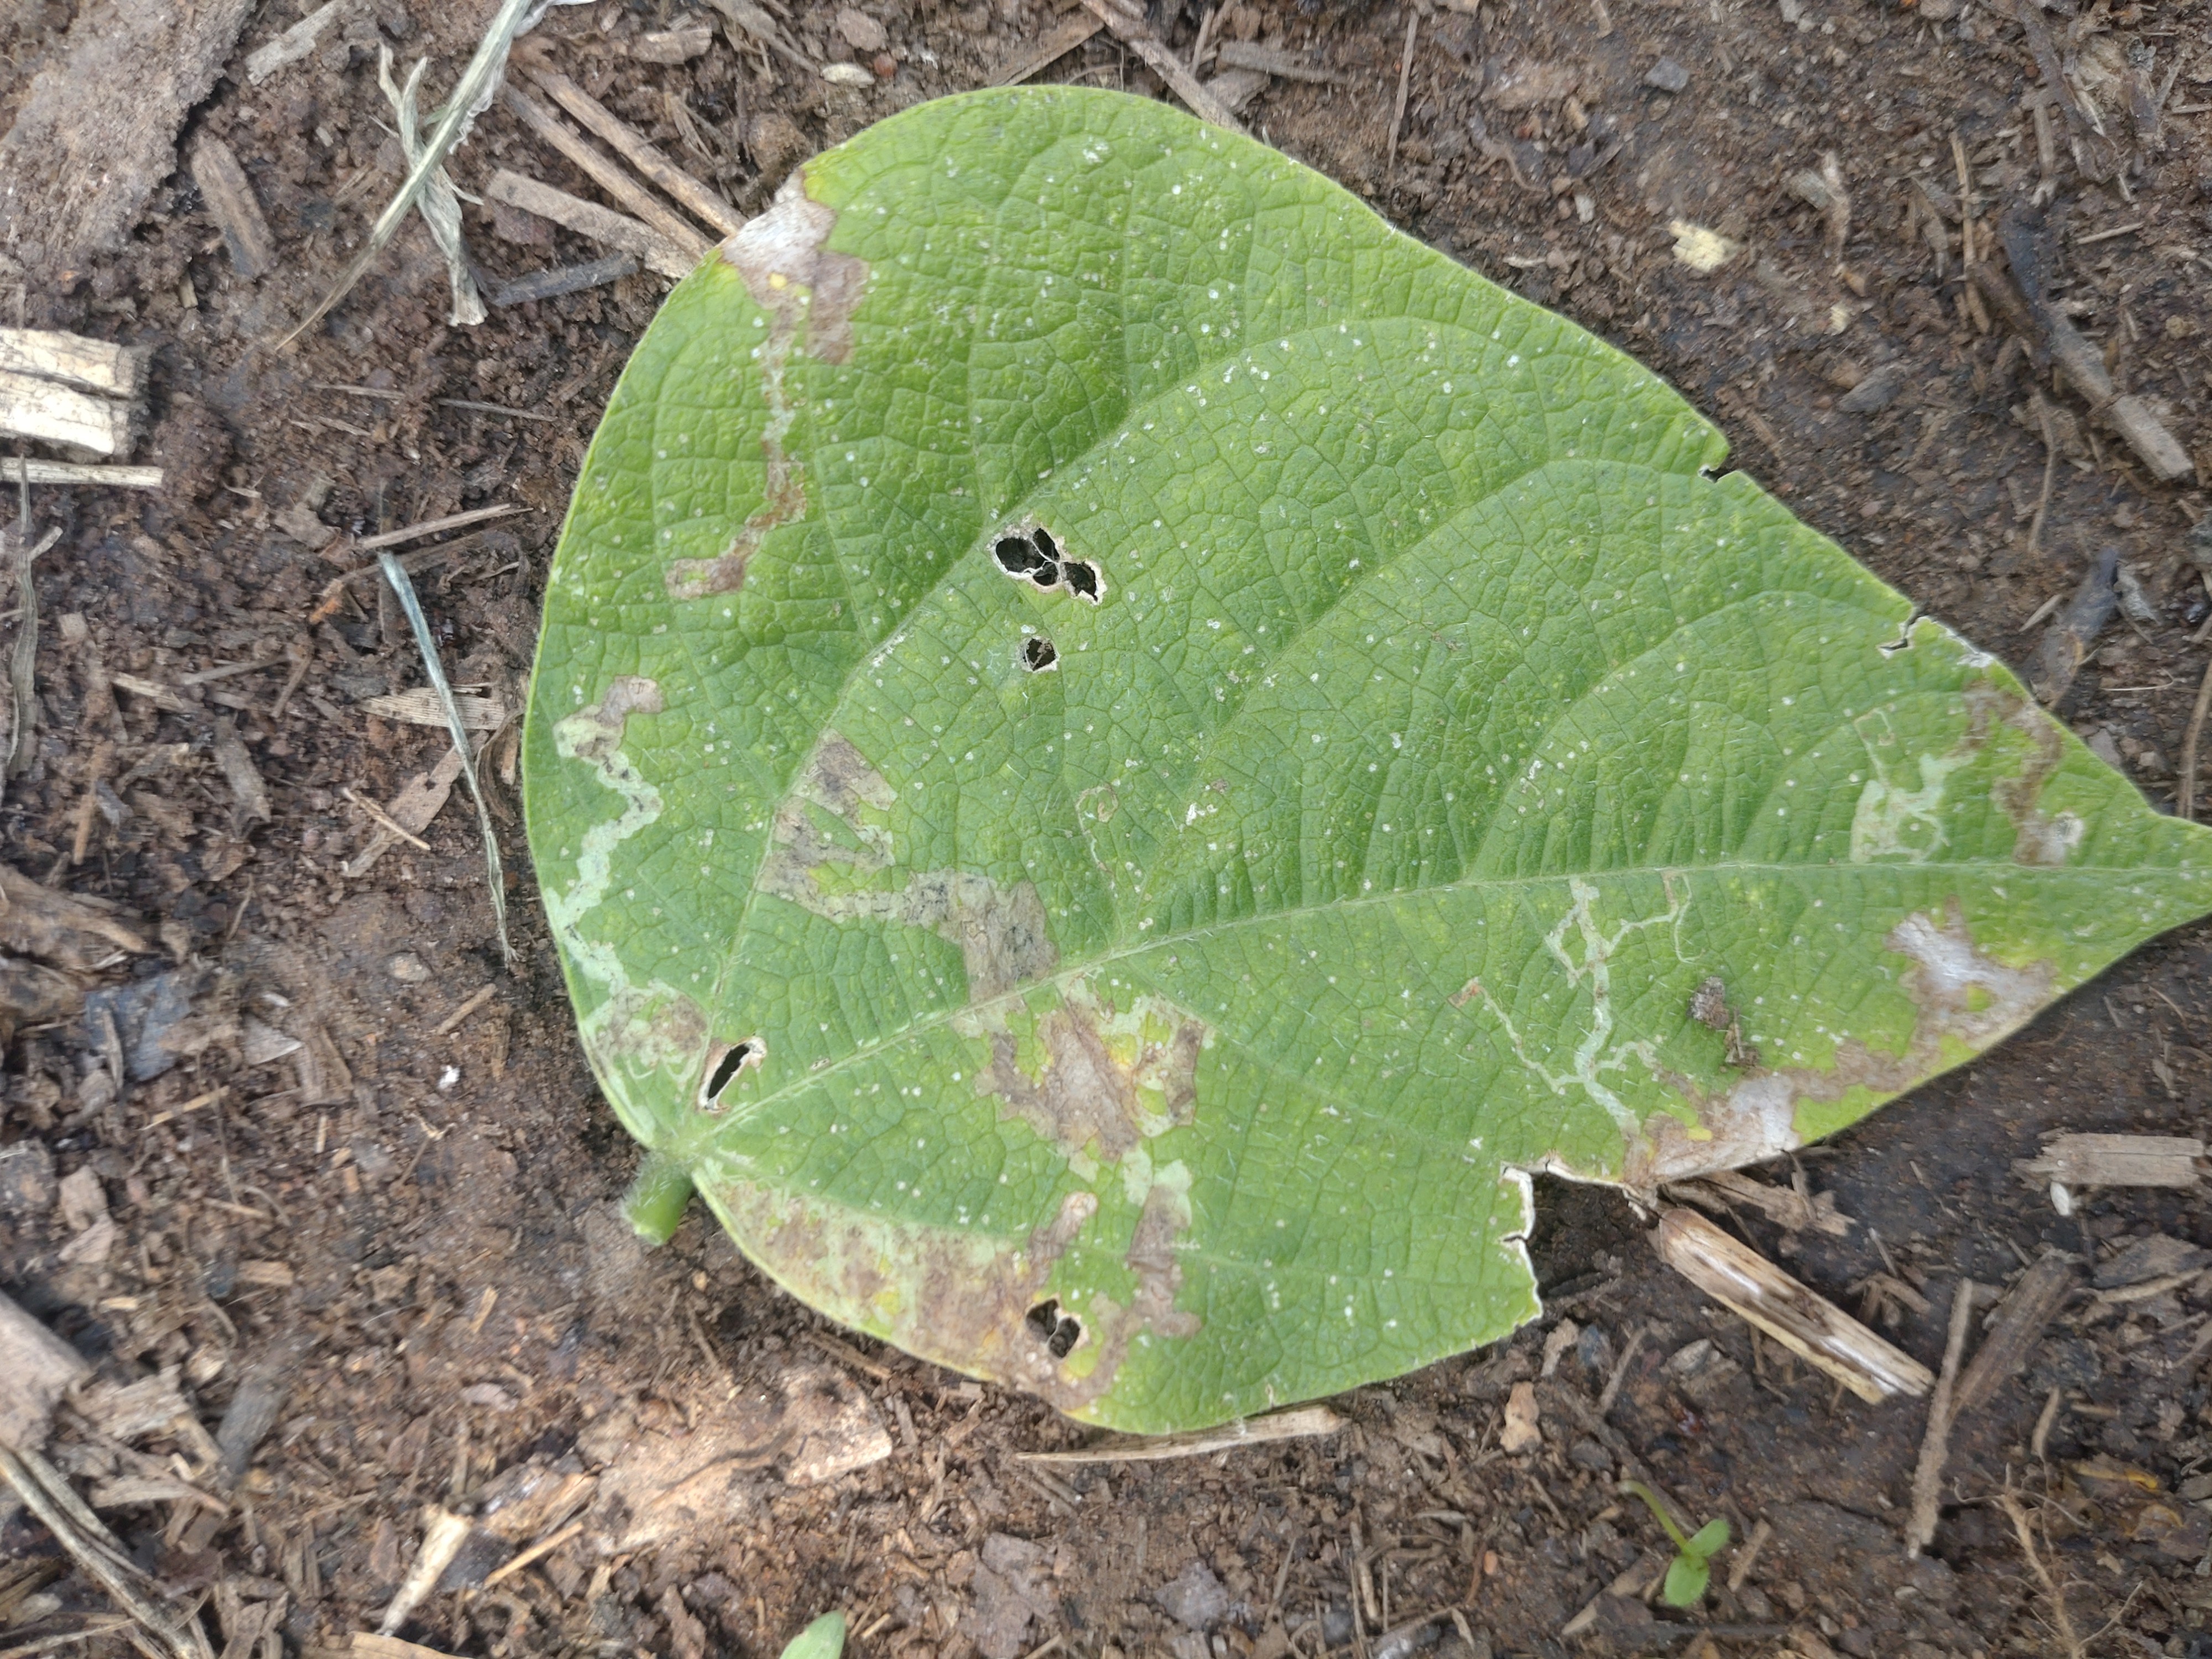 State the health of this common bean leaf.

anthracnose
